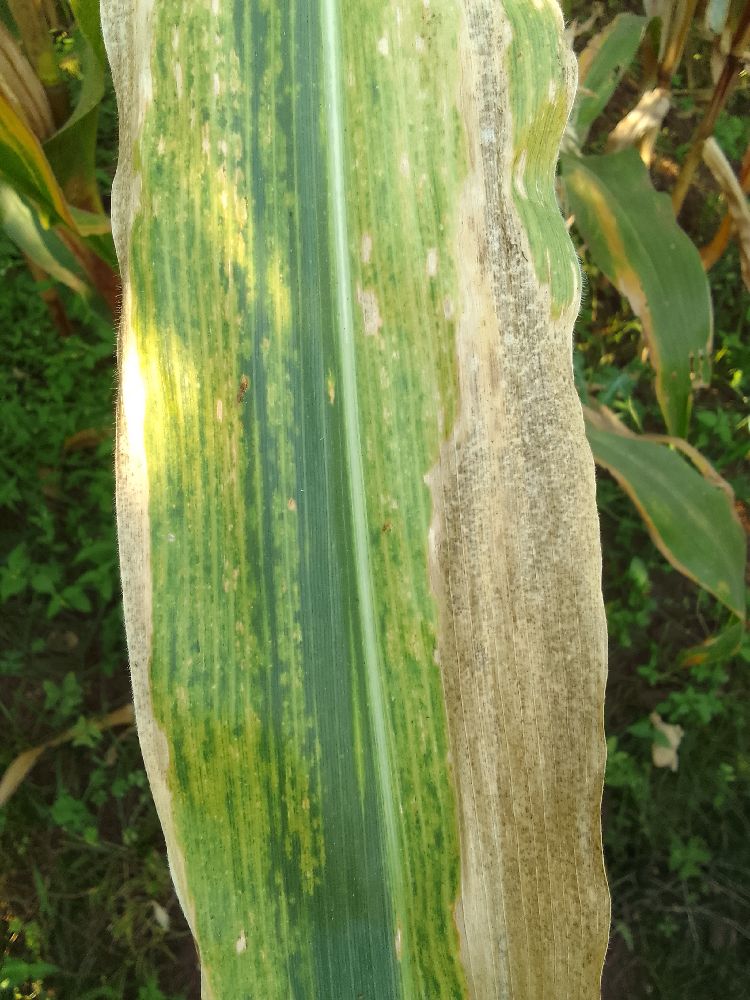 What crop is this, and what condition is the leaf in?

maize, maize lethal necrosis
